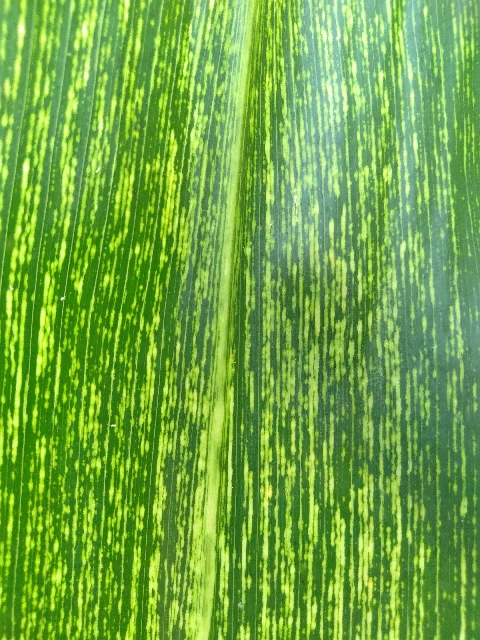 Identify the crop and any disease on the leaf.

maize, maize streak virus
